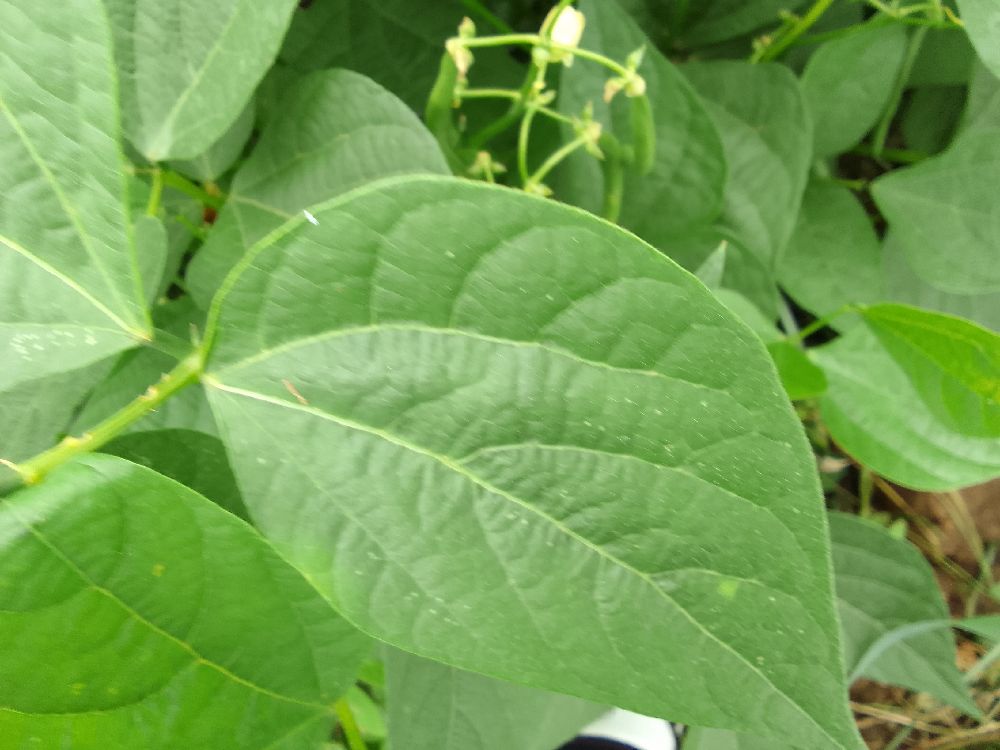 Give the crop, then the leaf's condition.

common bean, healthy
